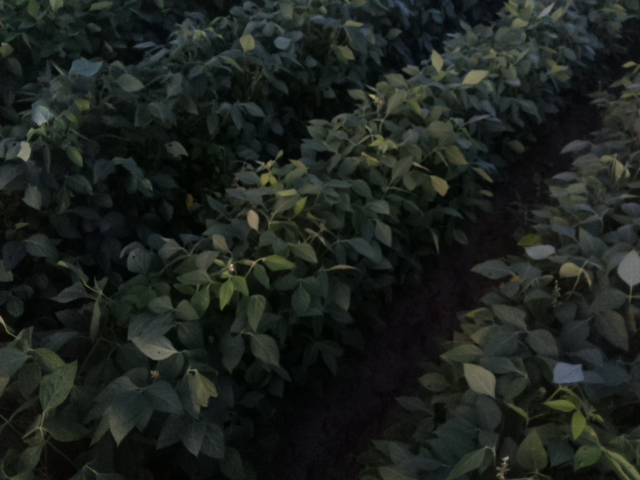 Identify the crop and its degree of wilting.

soybean, leaves with no wilting
